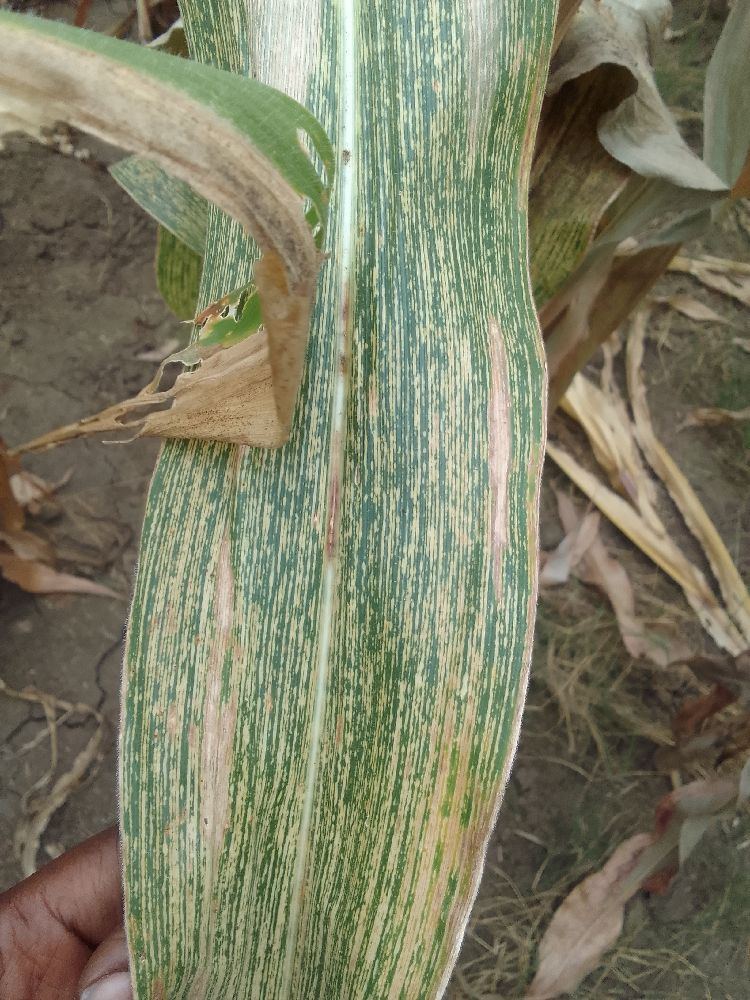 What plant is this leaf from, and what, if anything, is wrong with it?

maize, maize streak virus
